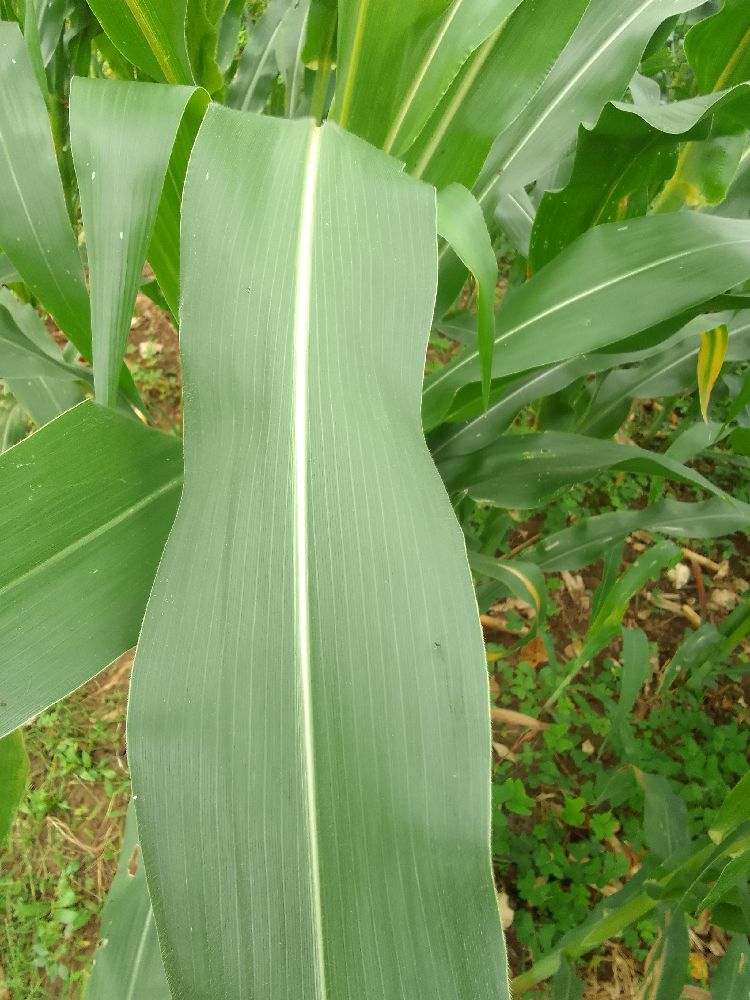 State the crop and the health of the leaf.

maize, healthy
